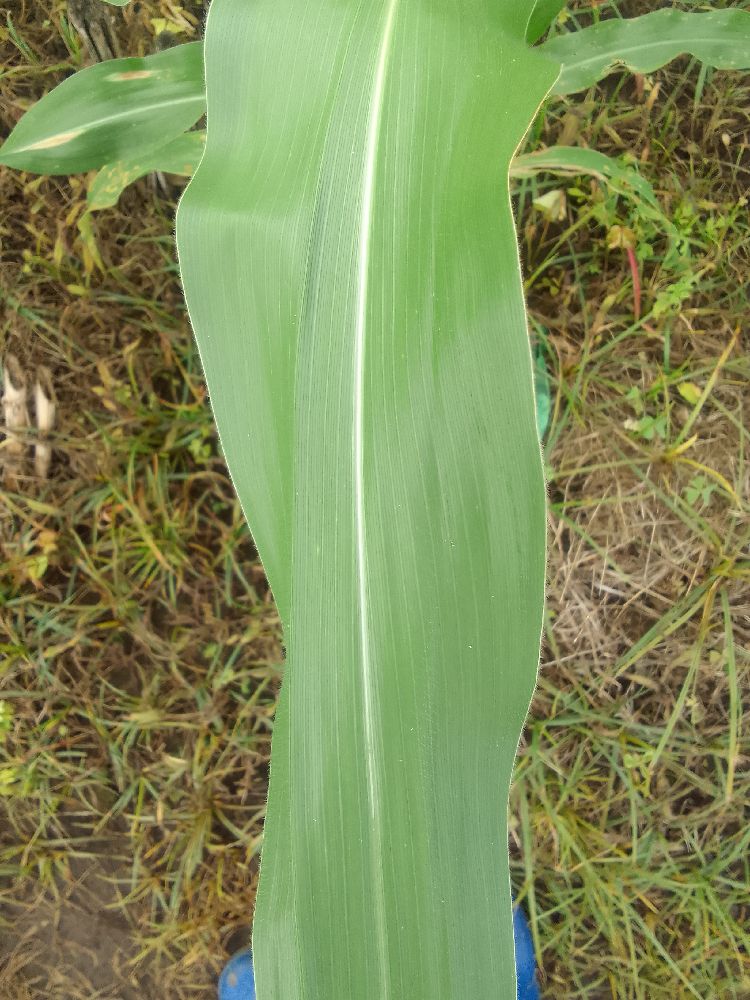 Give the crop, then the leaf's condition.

maize, healthy
